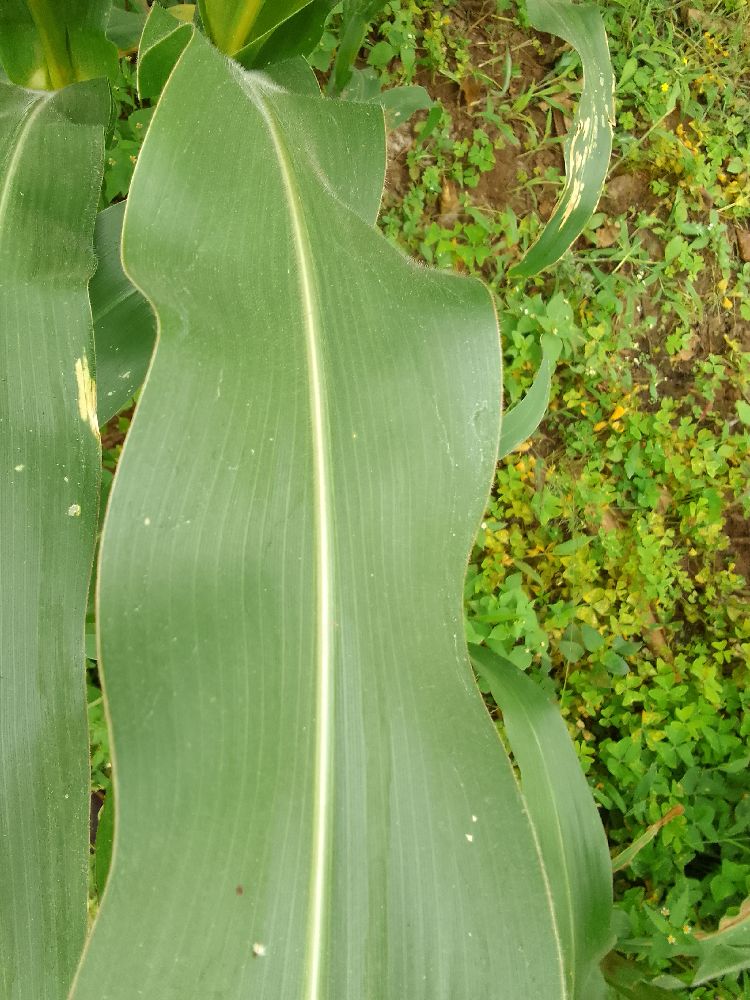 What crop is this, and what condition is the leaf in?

maize, healthy
